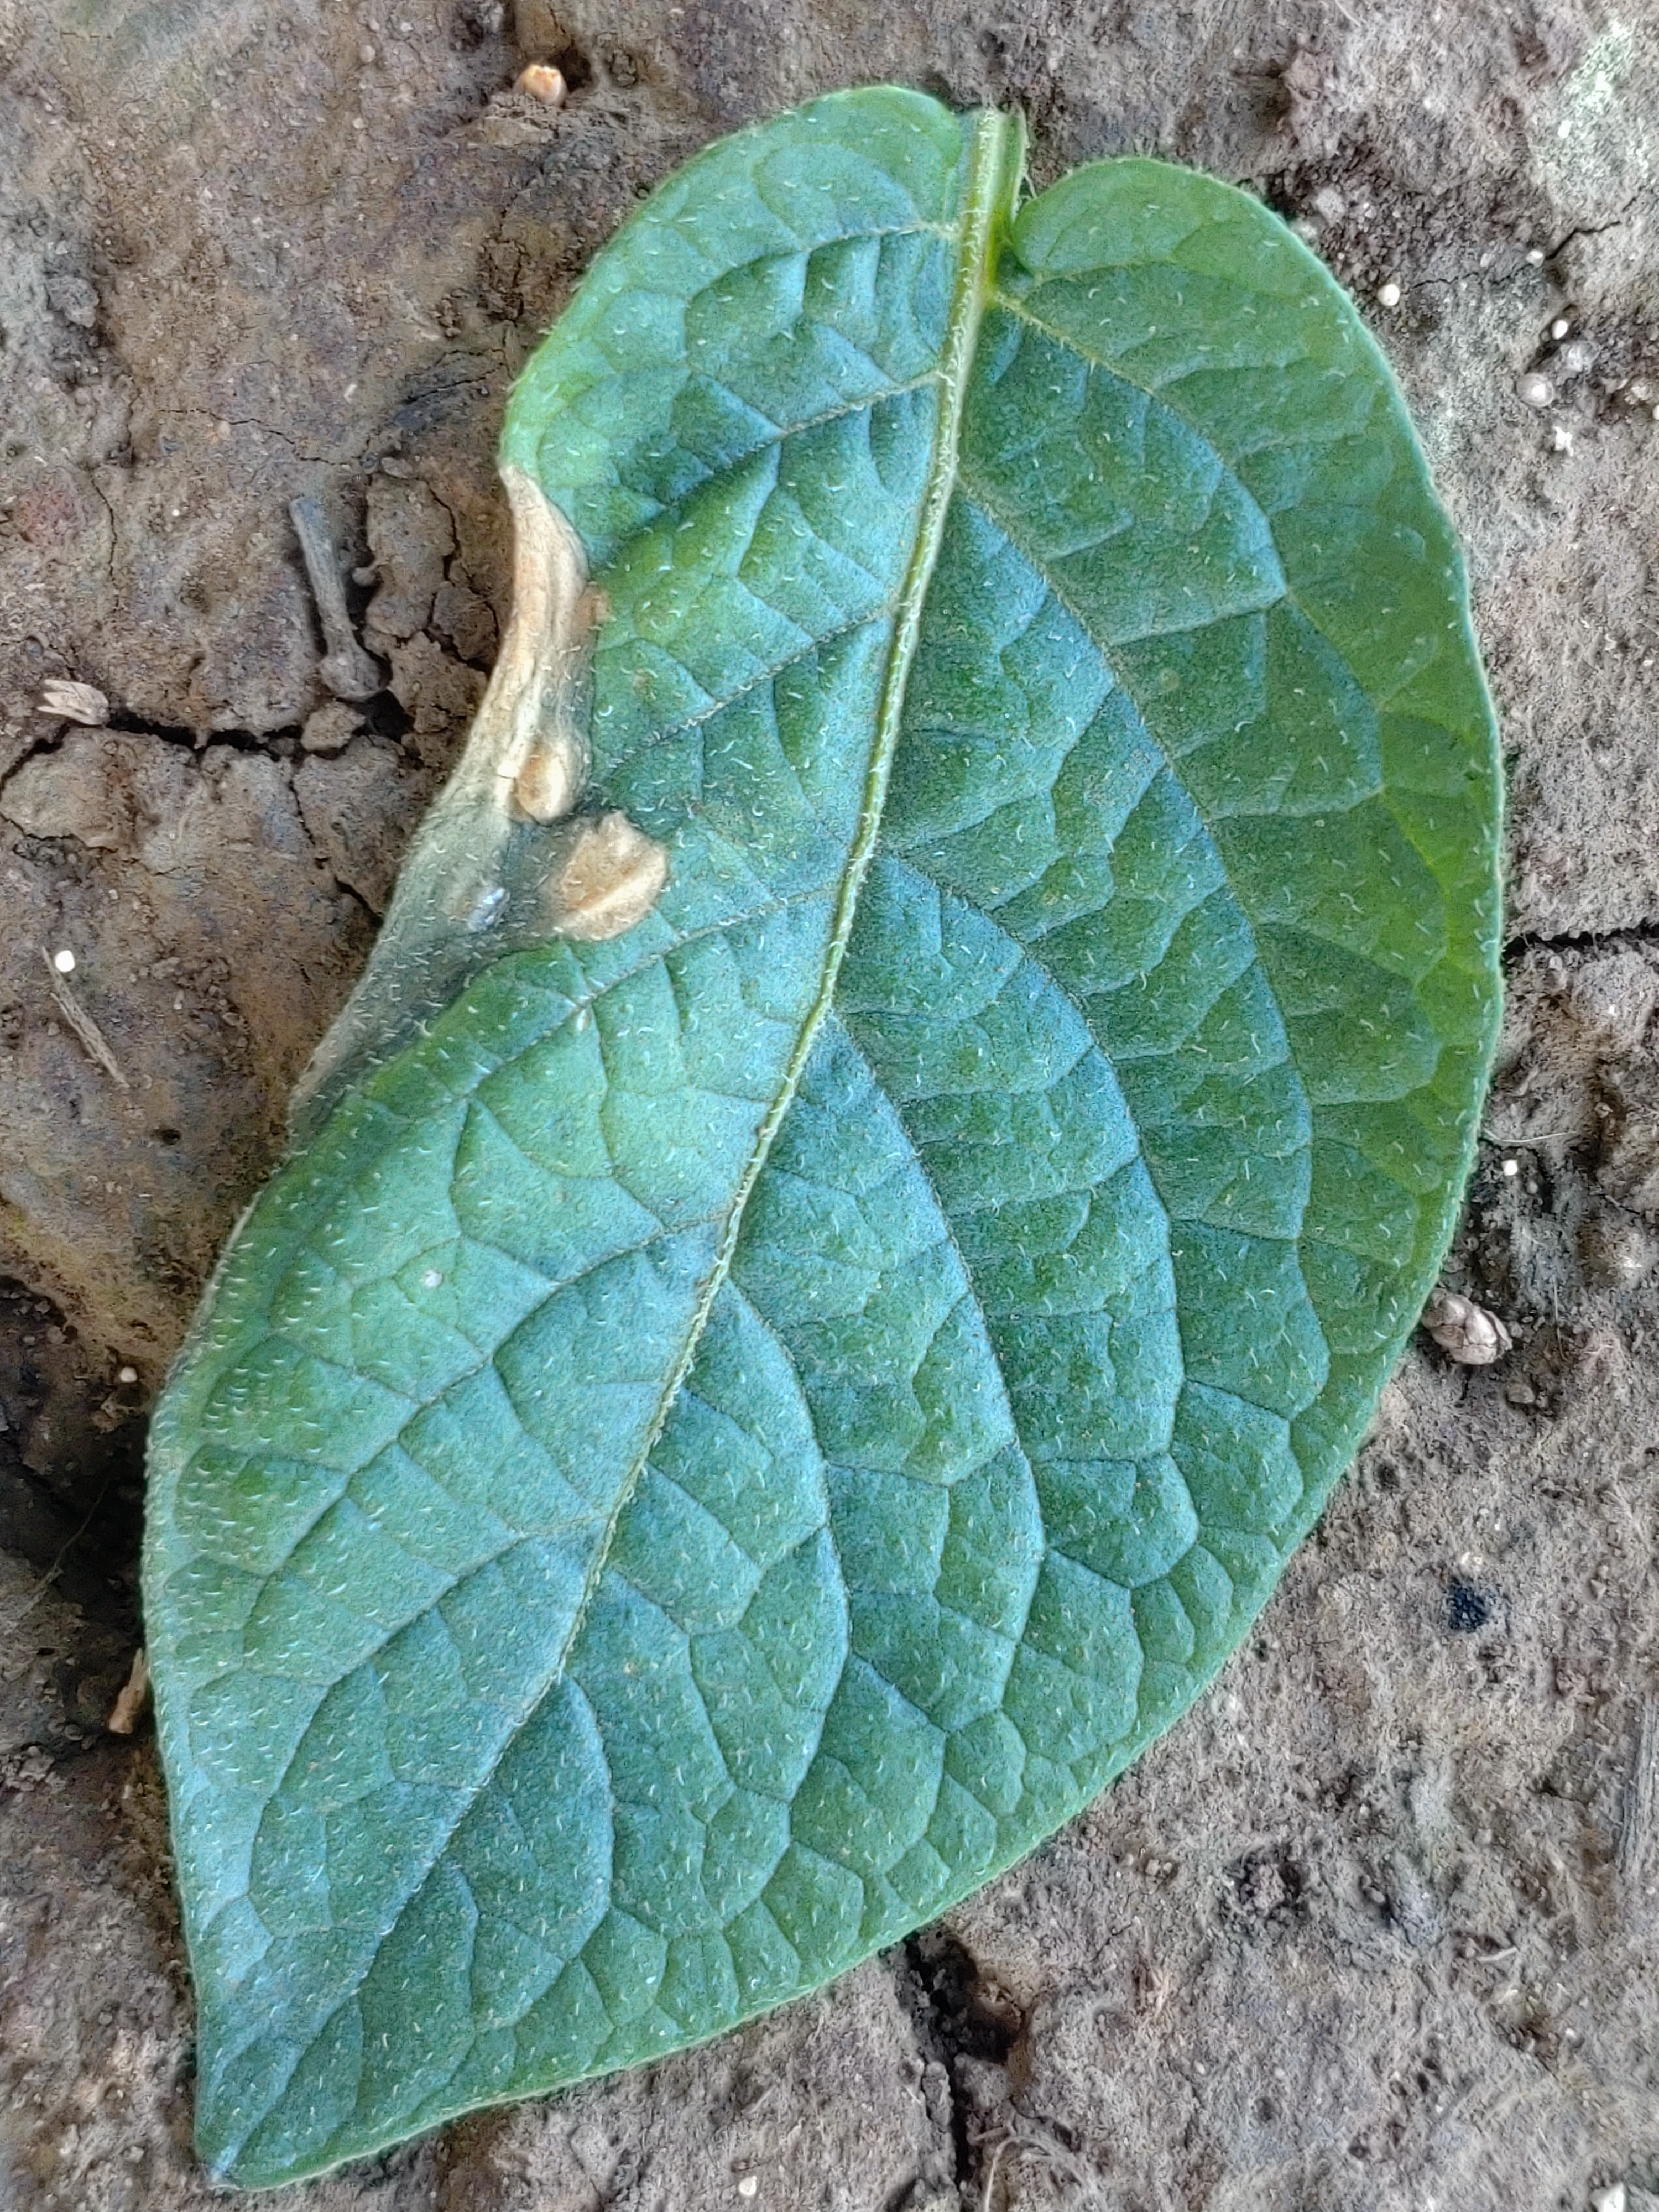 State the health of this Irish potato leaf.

early blight
